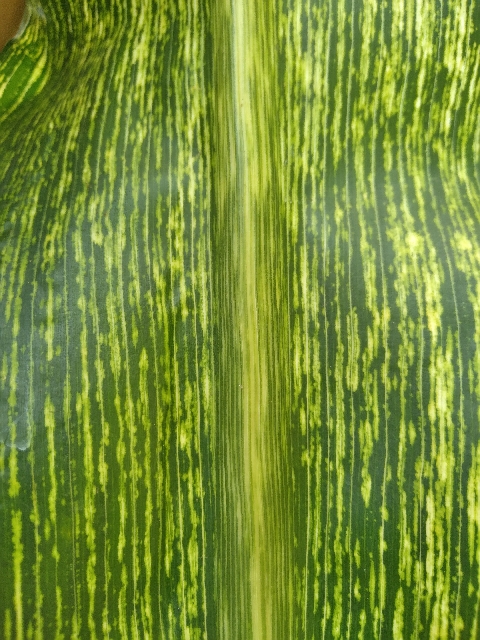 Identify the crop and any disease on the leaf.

maize, maize streak virus
